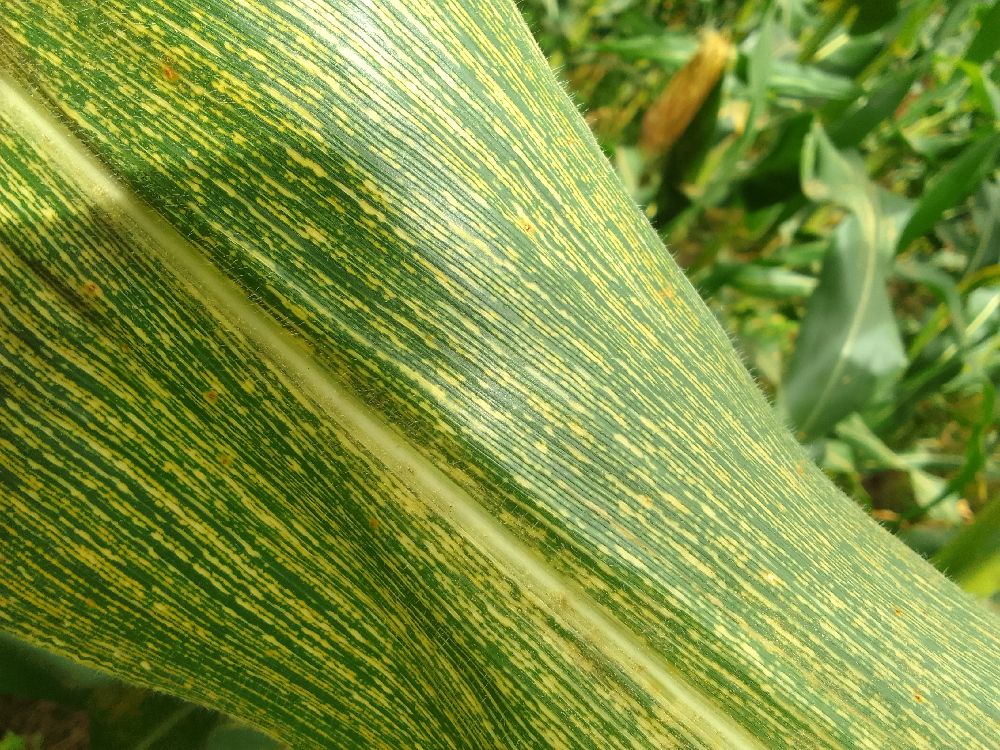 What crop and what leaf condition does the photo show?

maize, maize streak virus
